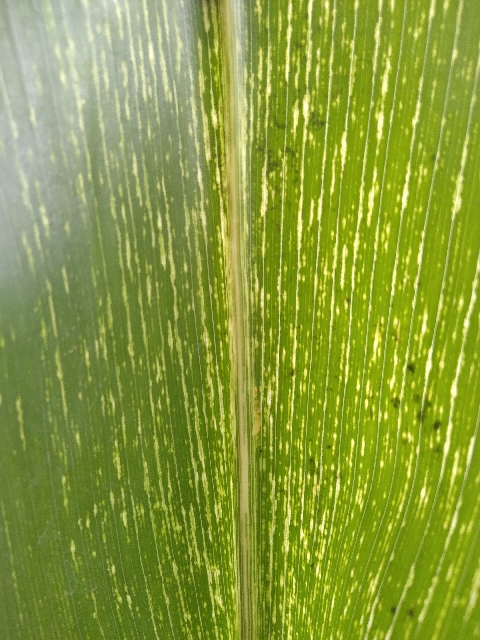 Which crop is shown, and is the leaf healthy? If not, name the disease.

maize, maize streak virus
